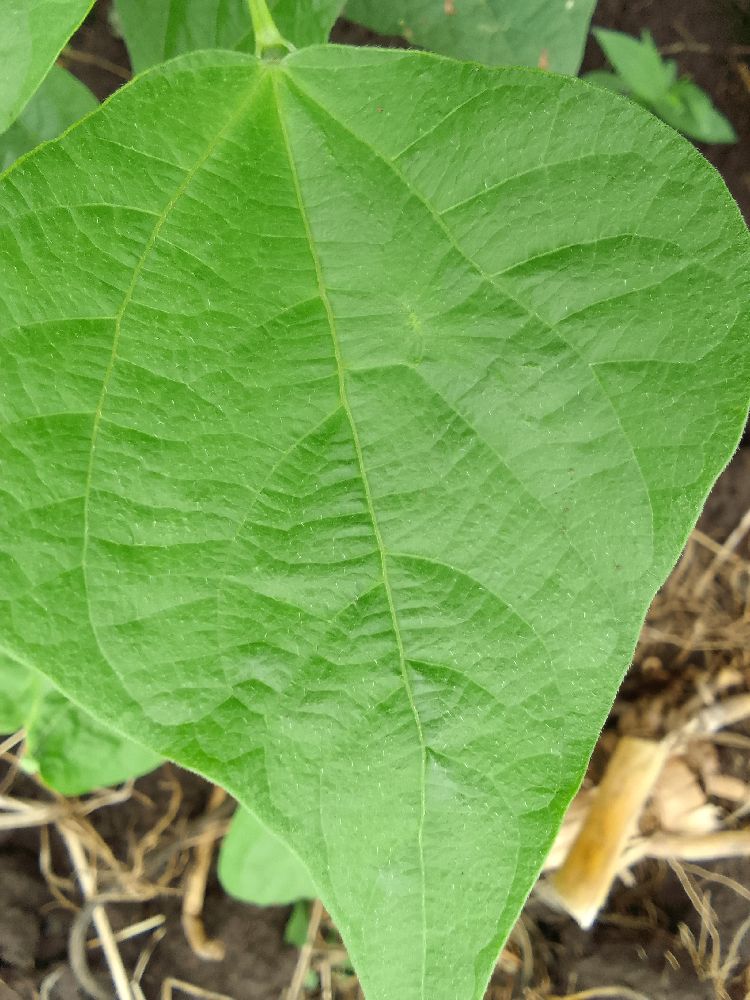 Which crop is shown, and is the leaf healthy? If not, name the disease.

common bean, healthy
